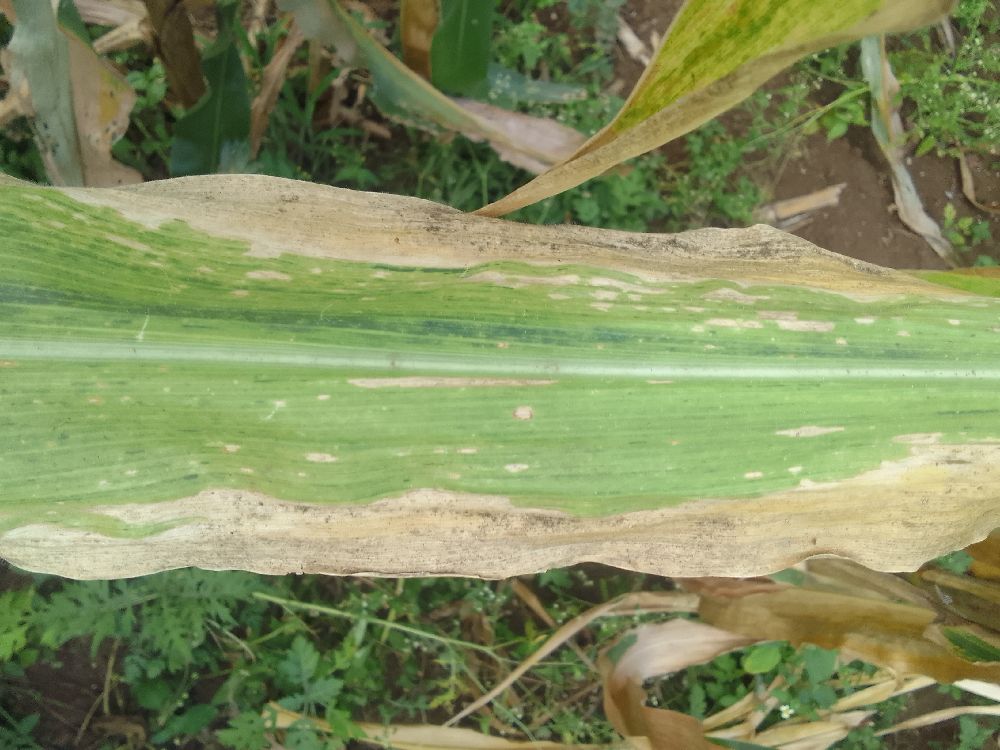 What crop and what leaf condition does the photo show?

maize, maize lethal necrosis
